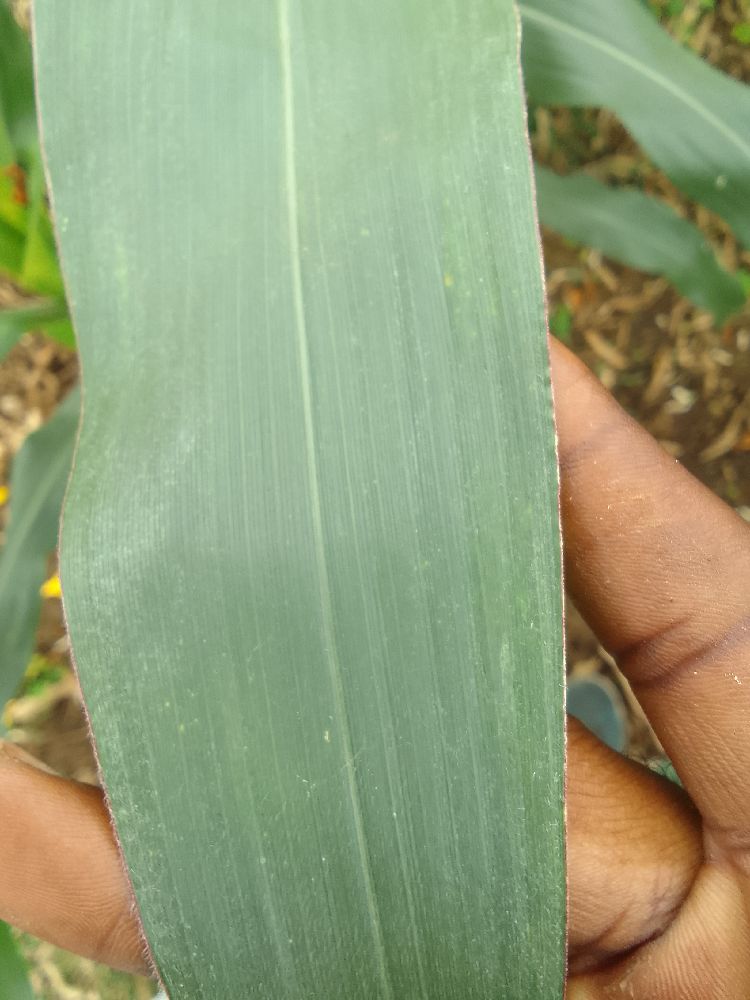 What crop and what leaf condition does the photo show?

maize, healthy
